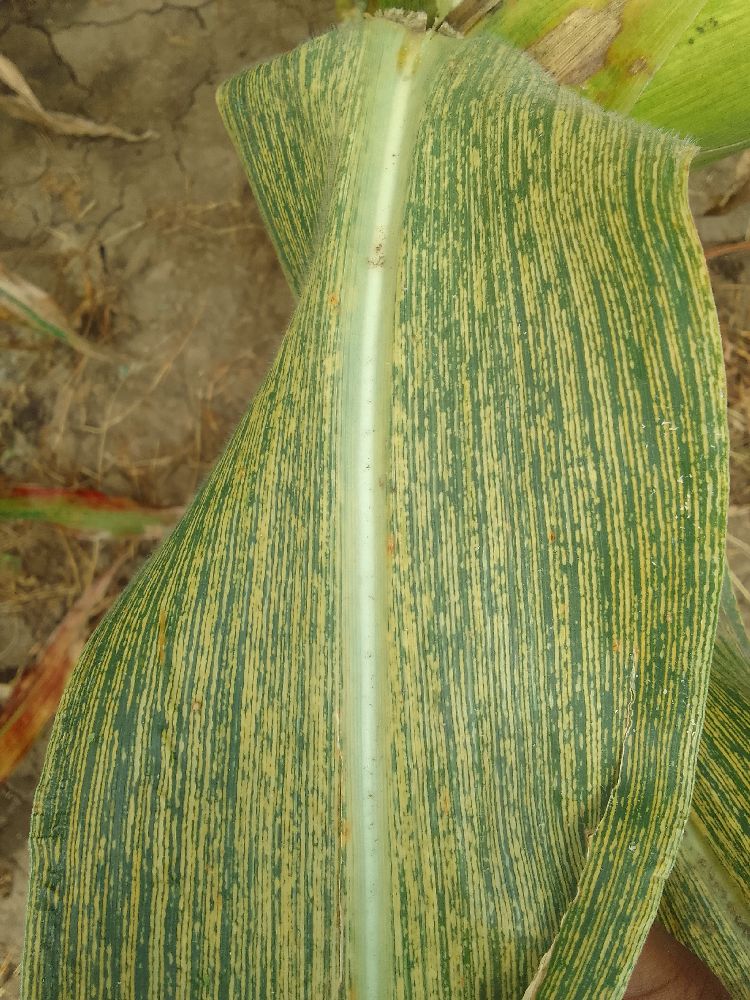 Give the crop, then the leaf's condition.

maize, maize streak virus
